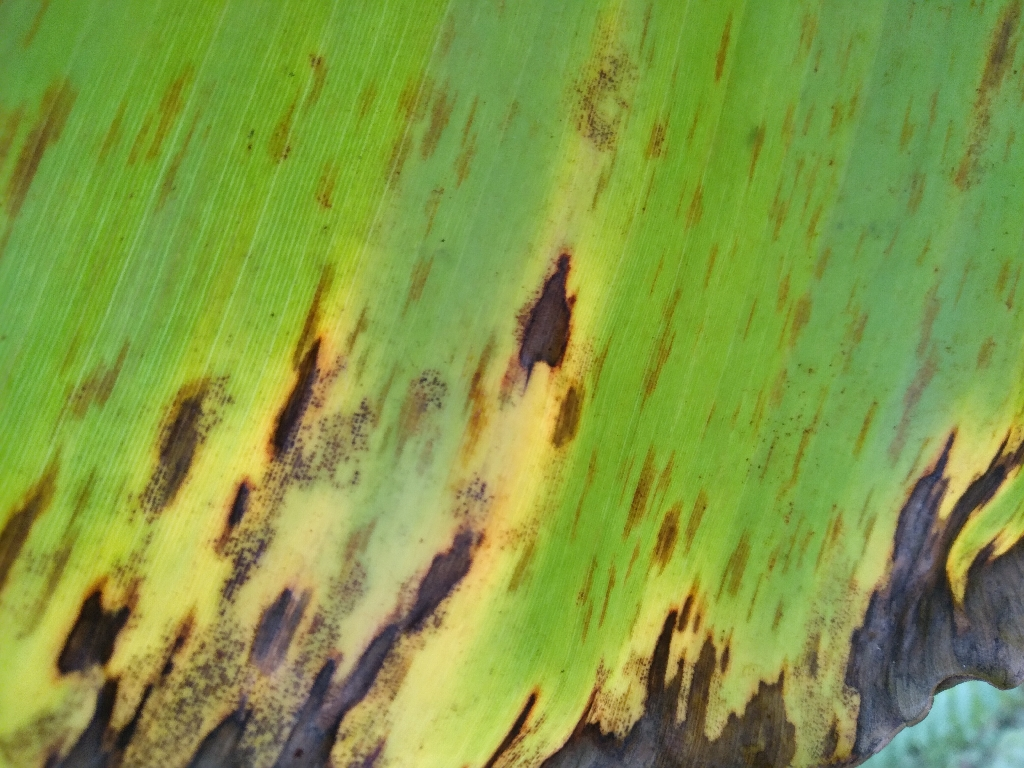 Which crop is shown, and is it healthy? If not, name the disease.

banana, black sigatoka
